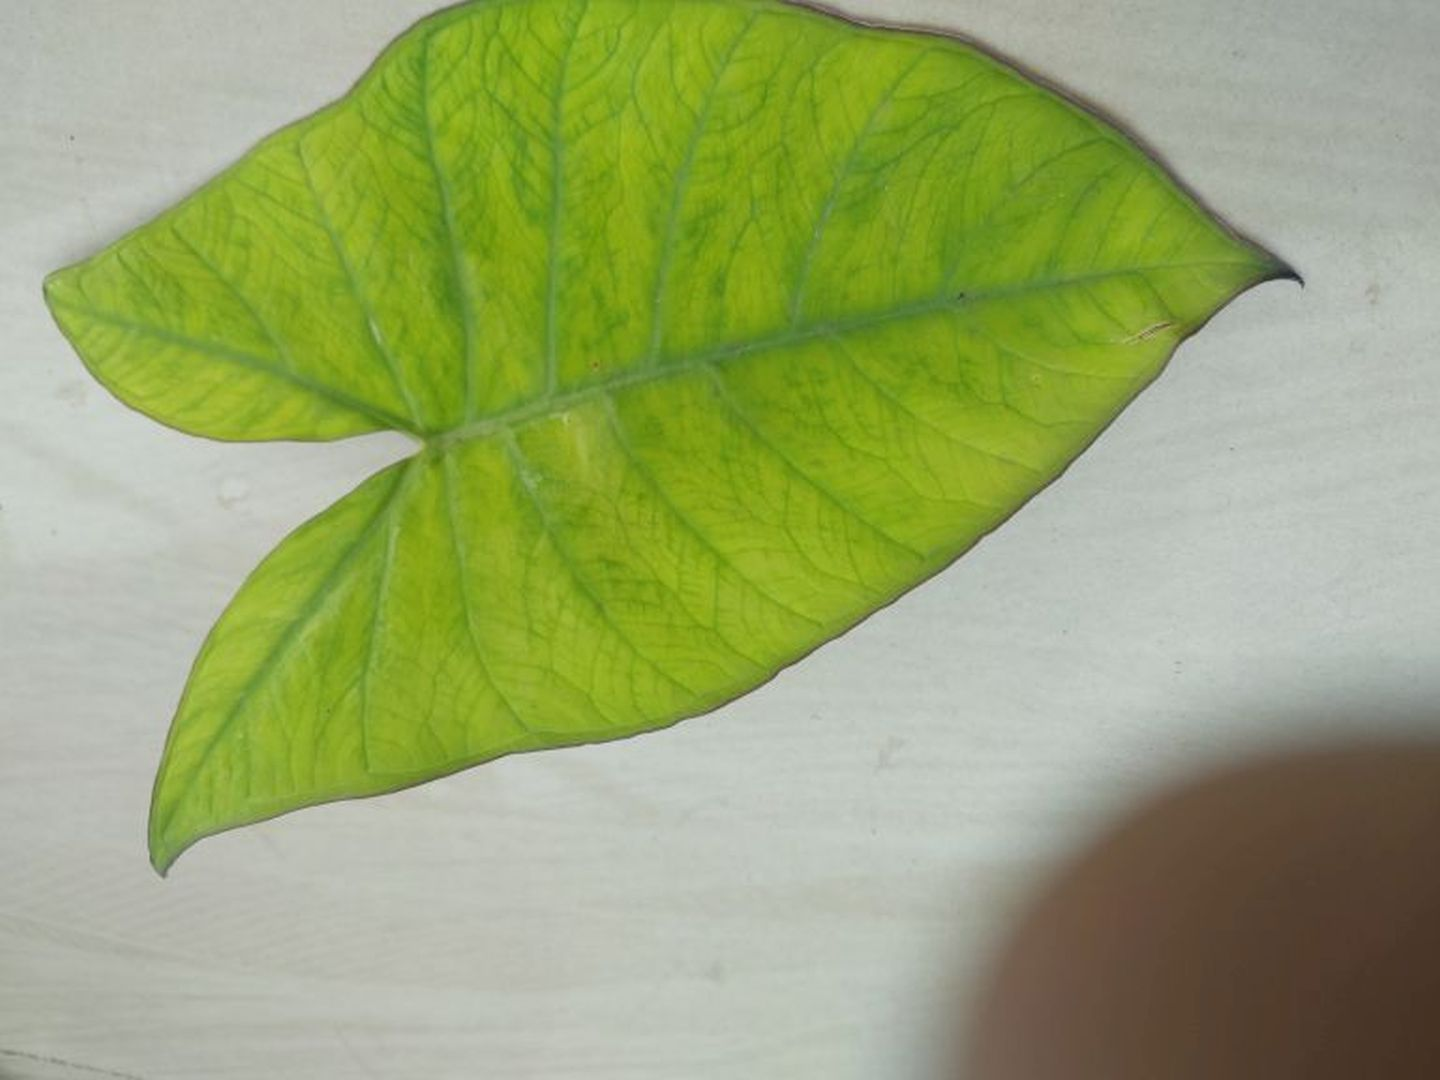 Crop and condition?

taro, mosaic
